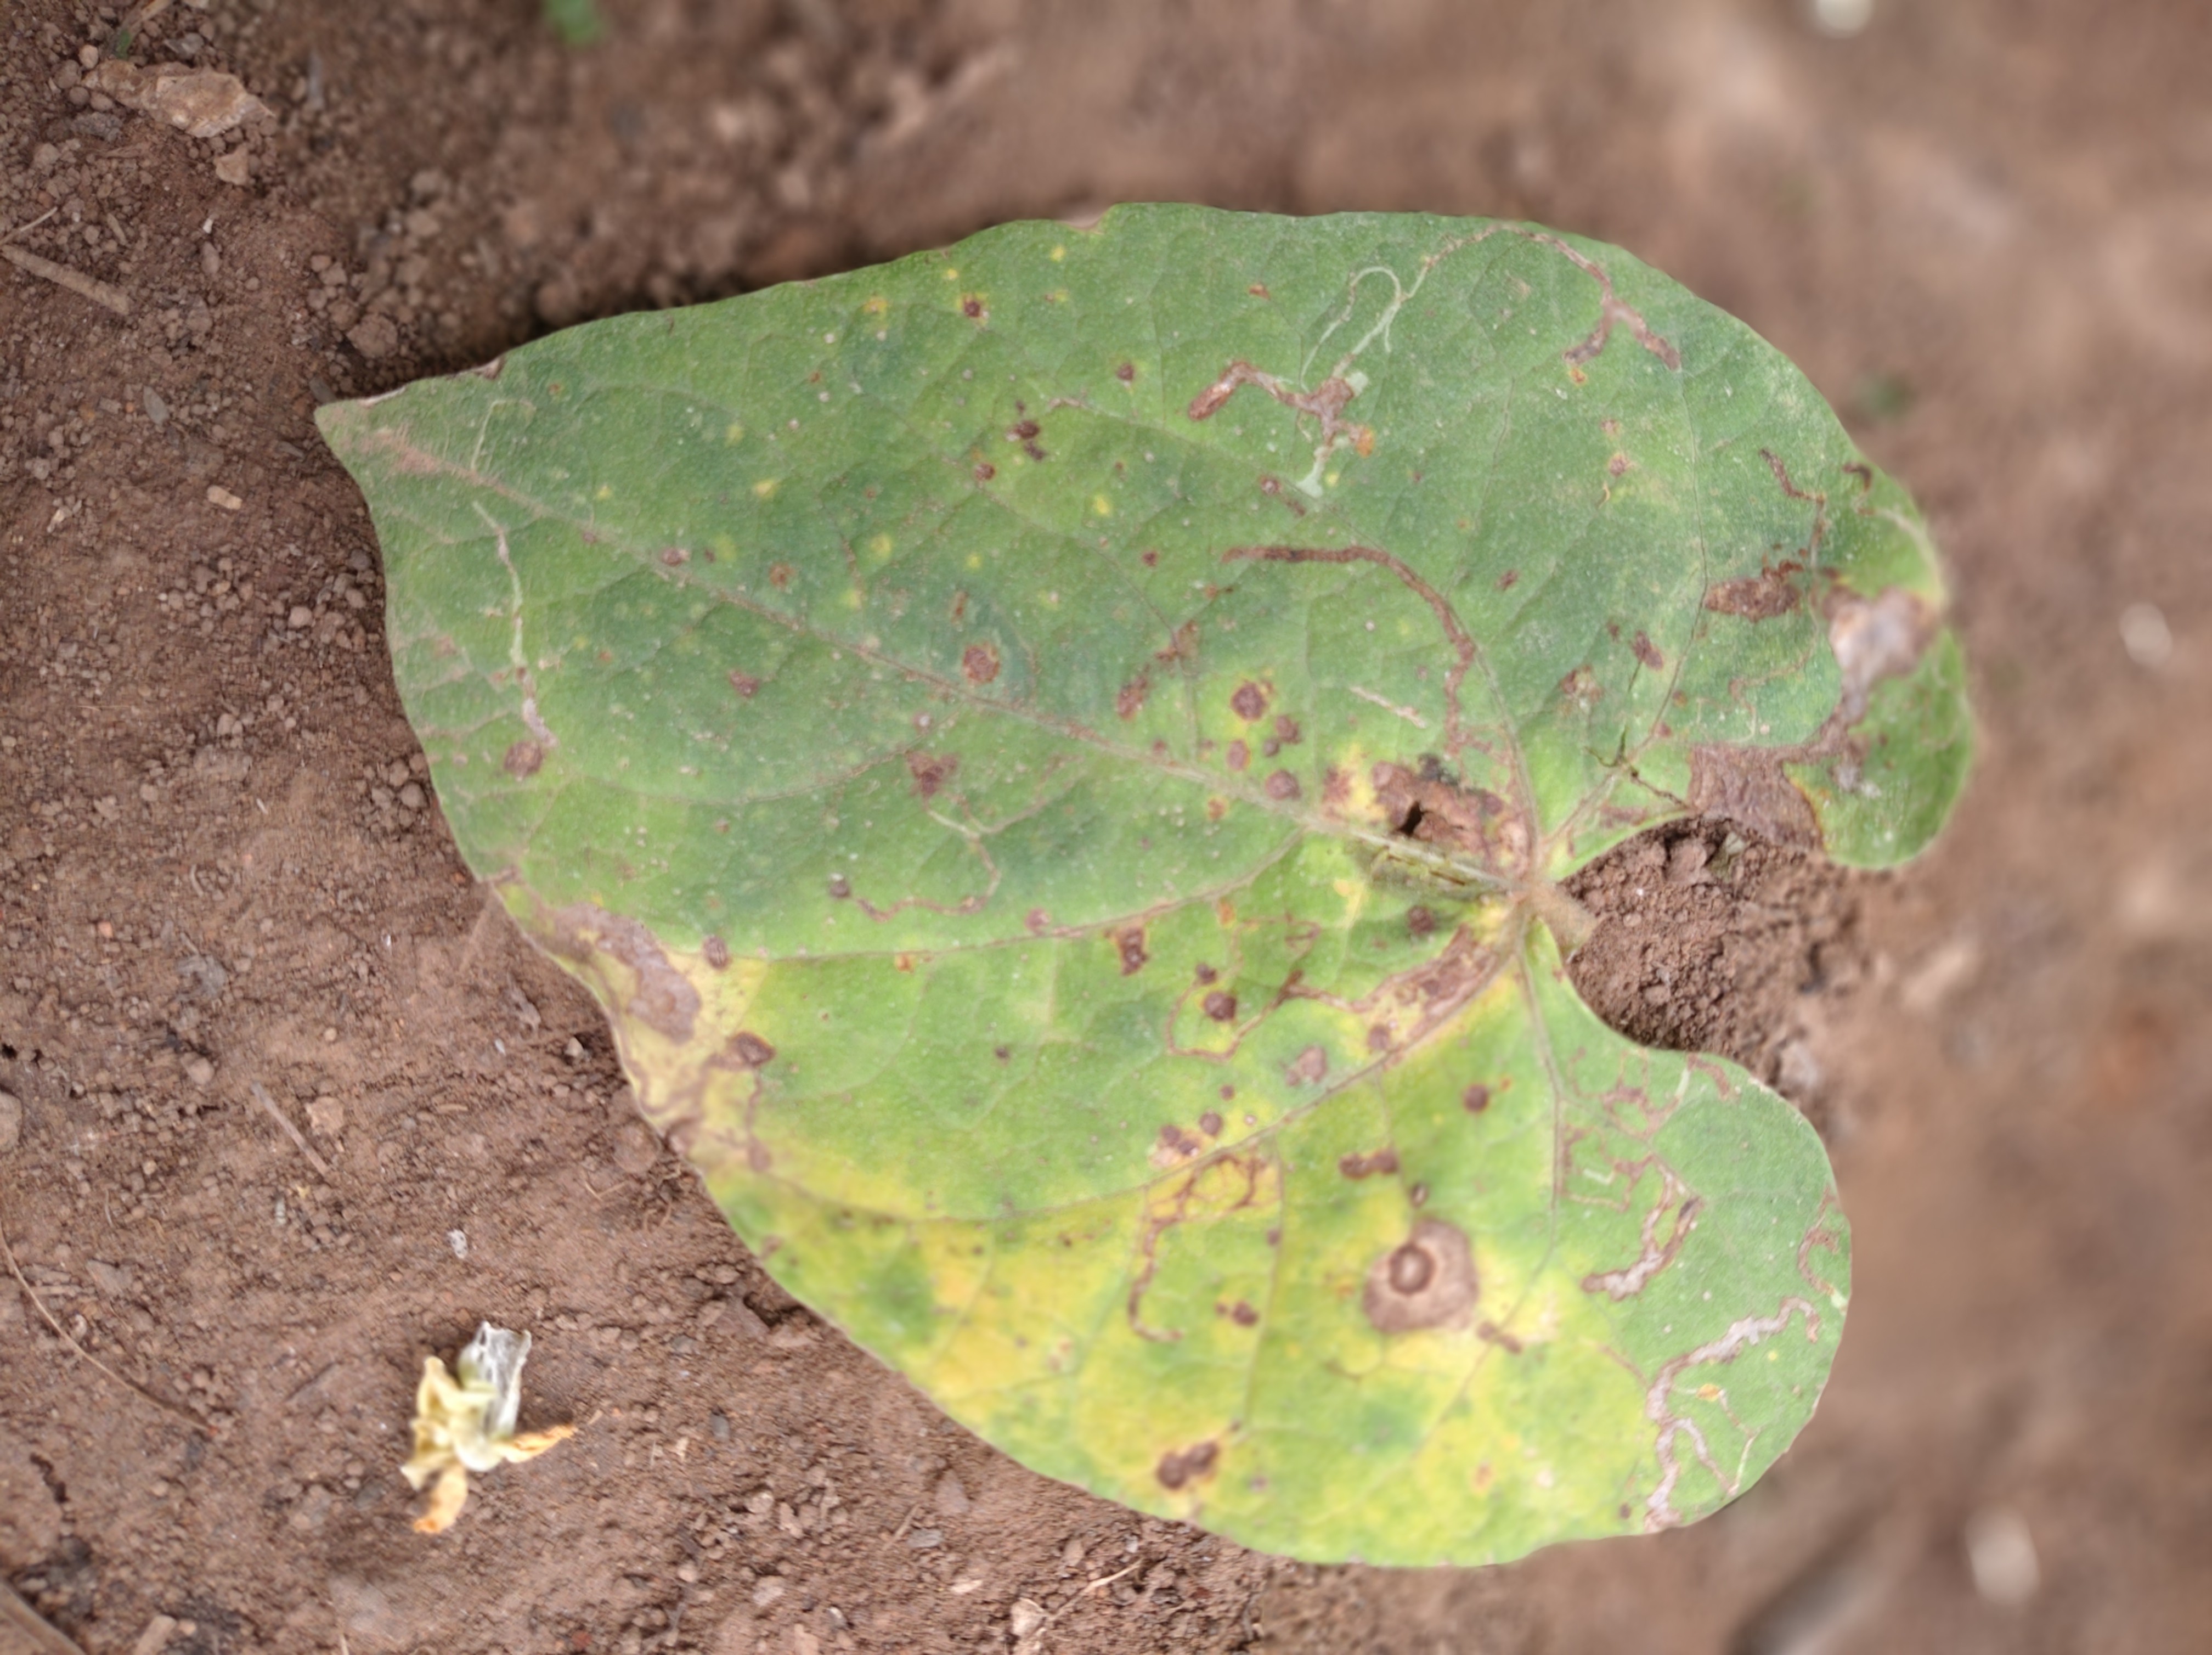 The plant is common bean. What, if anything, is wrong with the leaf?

rust
